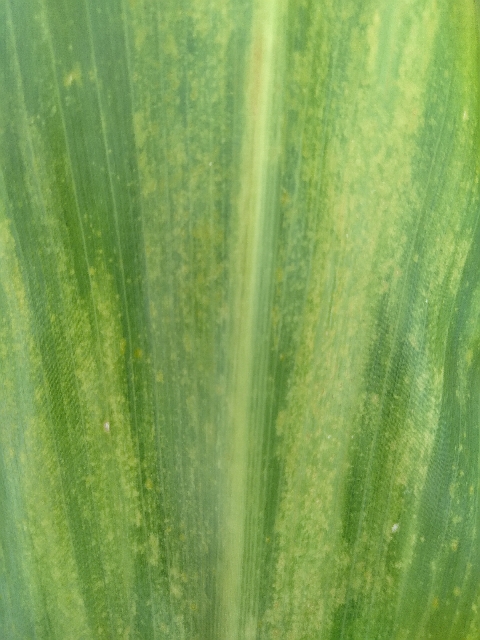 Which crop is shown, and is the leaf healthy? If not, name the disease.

maize, maize lethal necrosis
